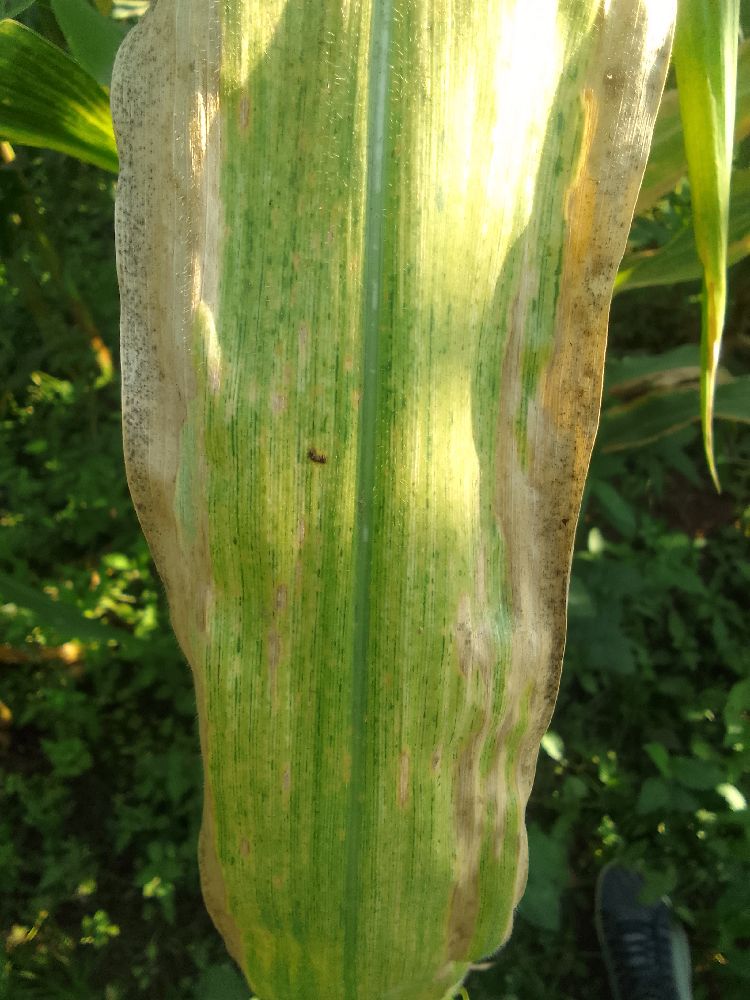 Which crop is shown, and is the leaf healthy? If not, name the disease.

maize, maize lethal necrosis
